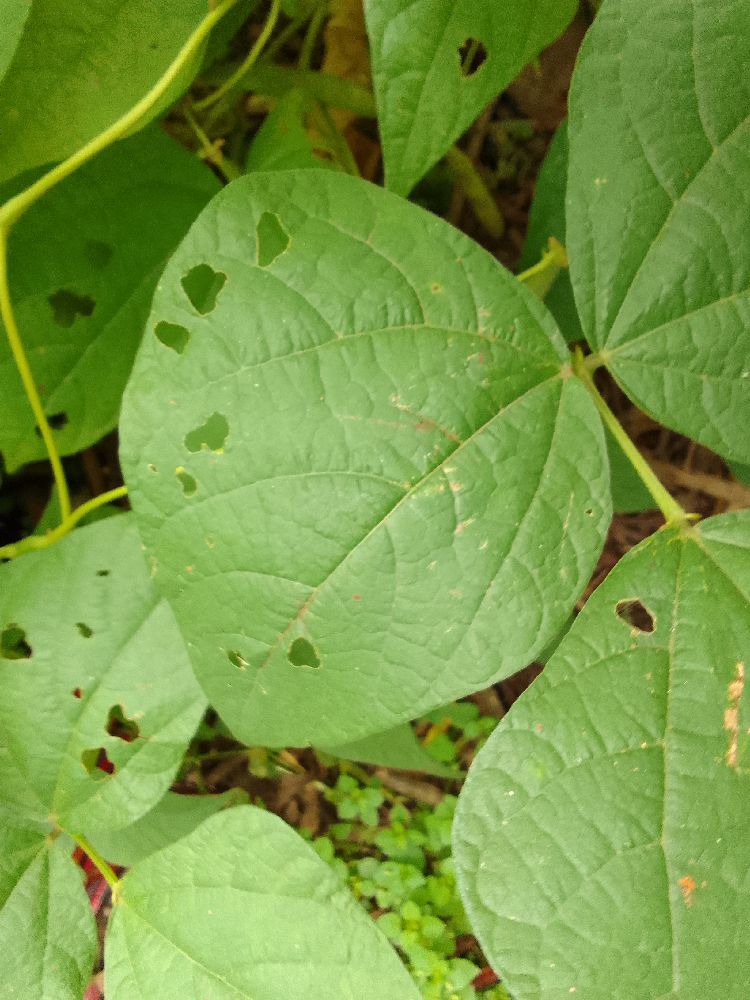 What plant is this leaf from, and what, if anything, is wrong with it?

common bean, healthy
